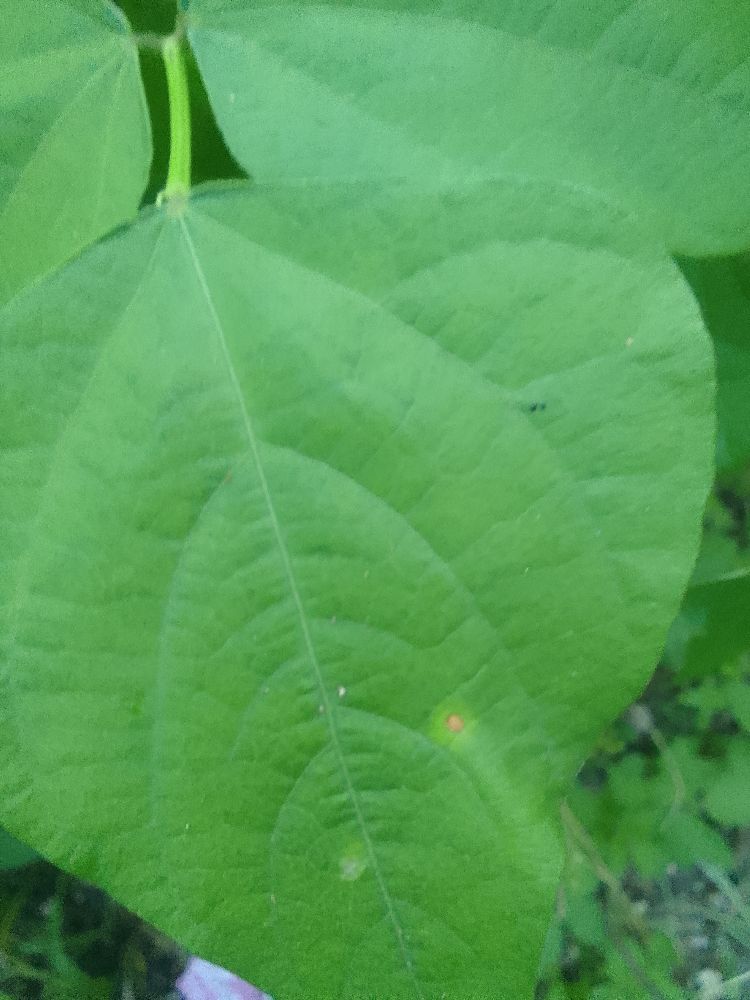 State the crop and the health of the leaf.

common bean, healthy
